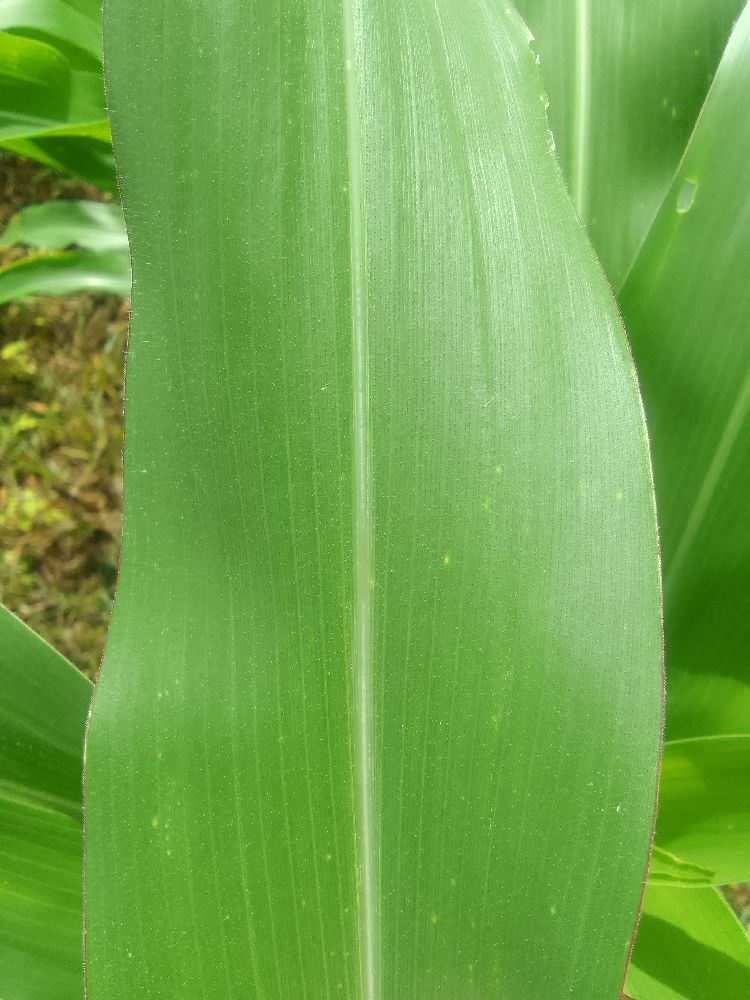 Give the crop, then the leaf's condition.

maize, healthy
